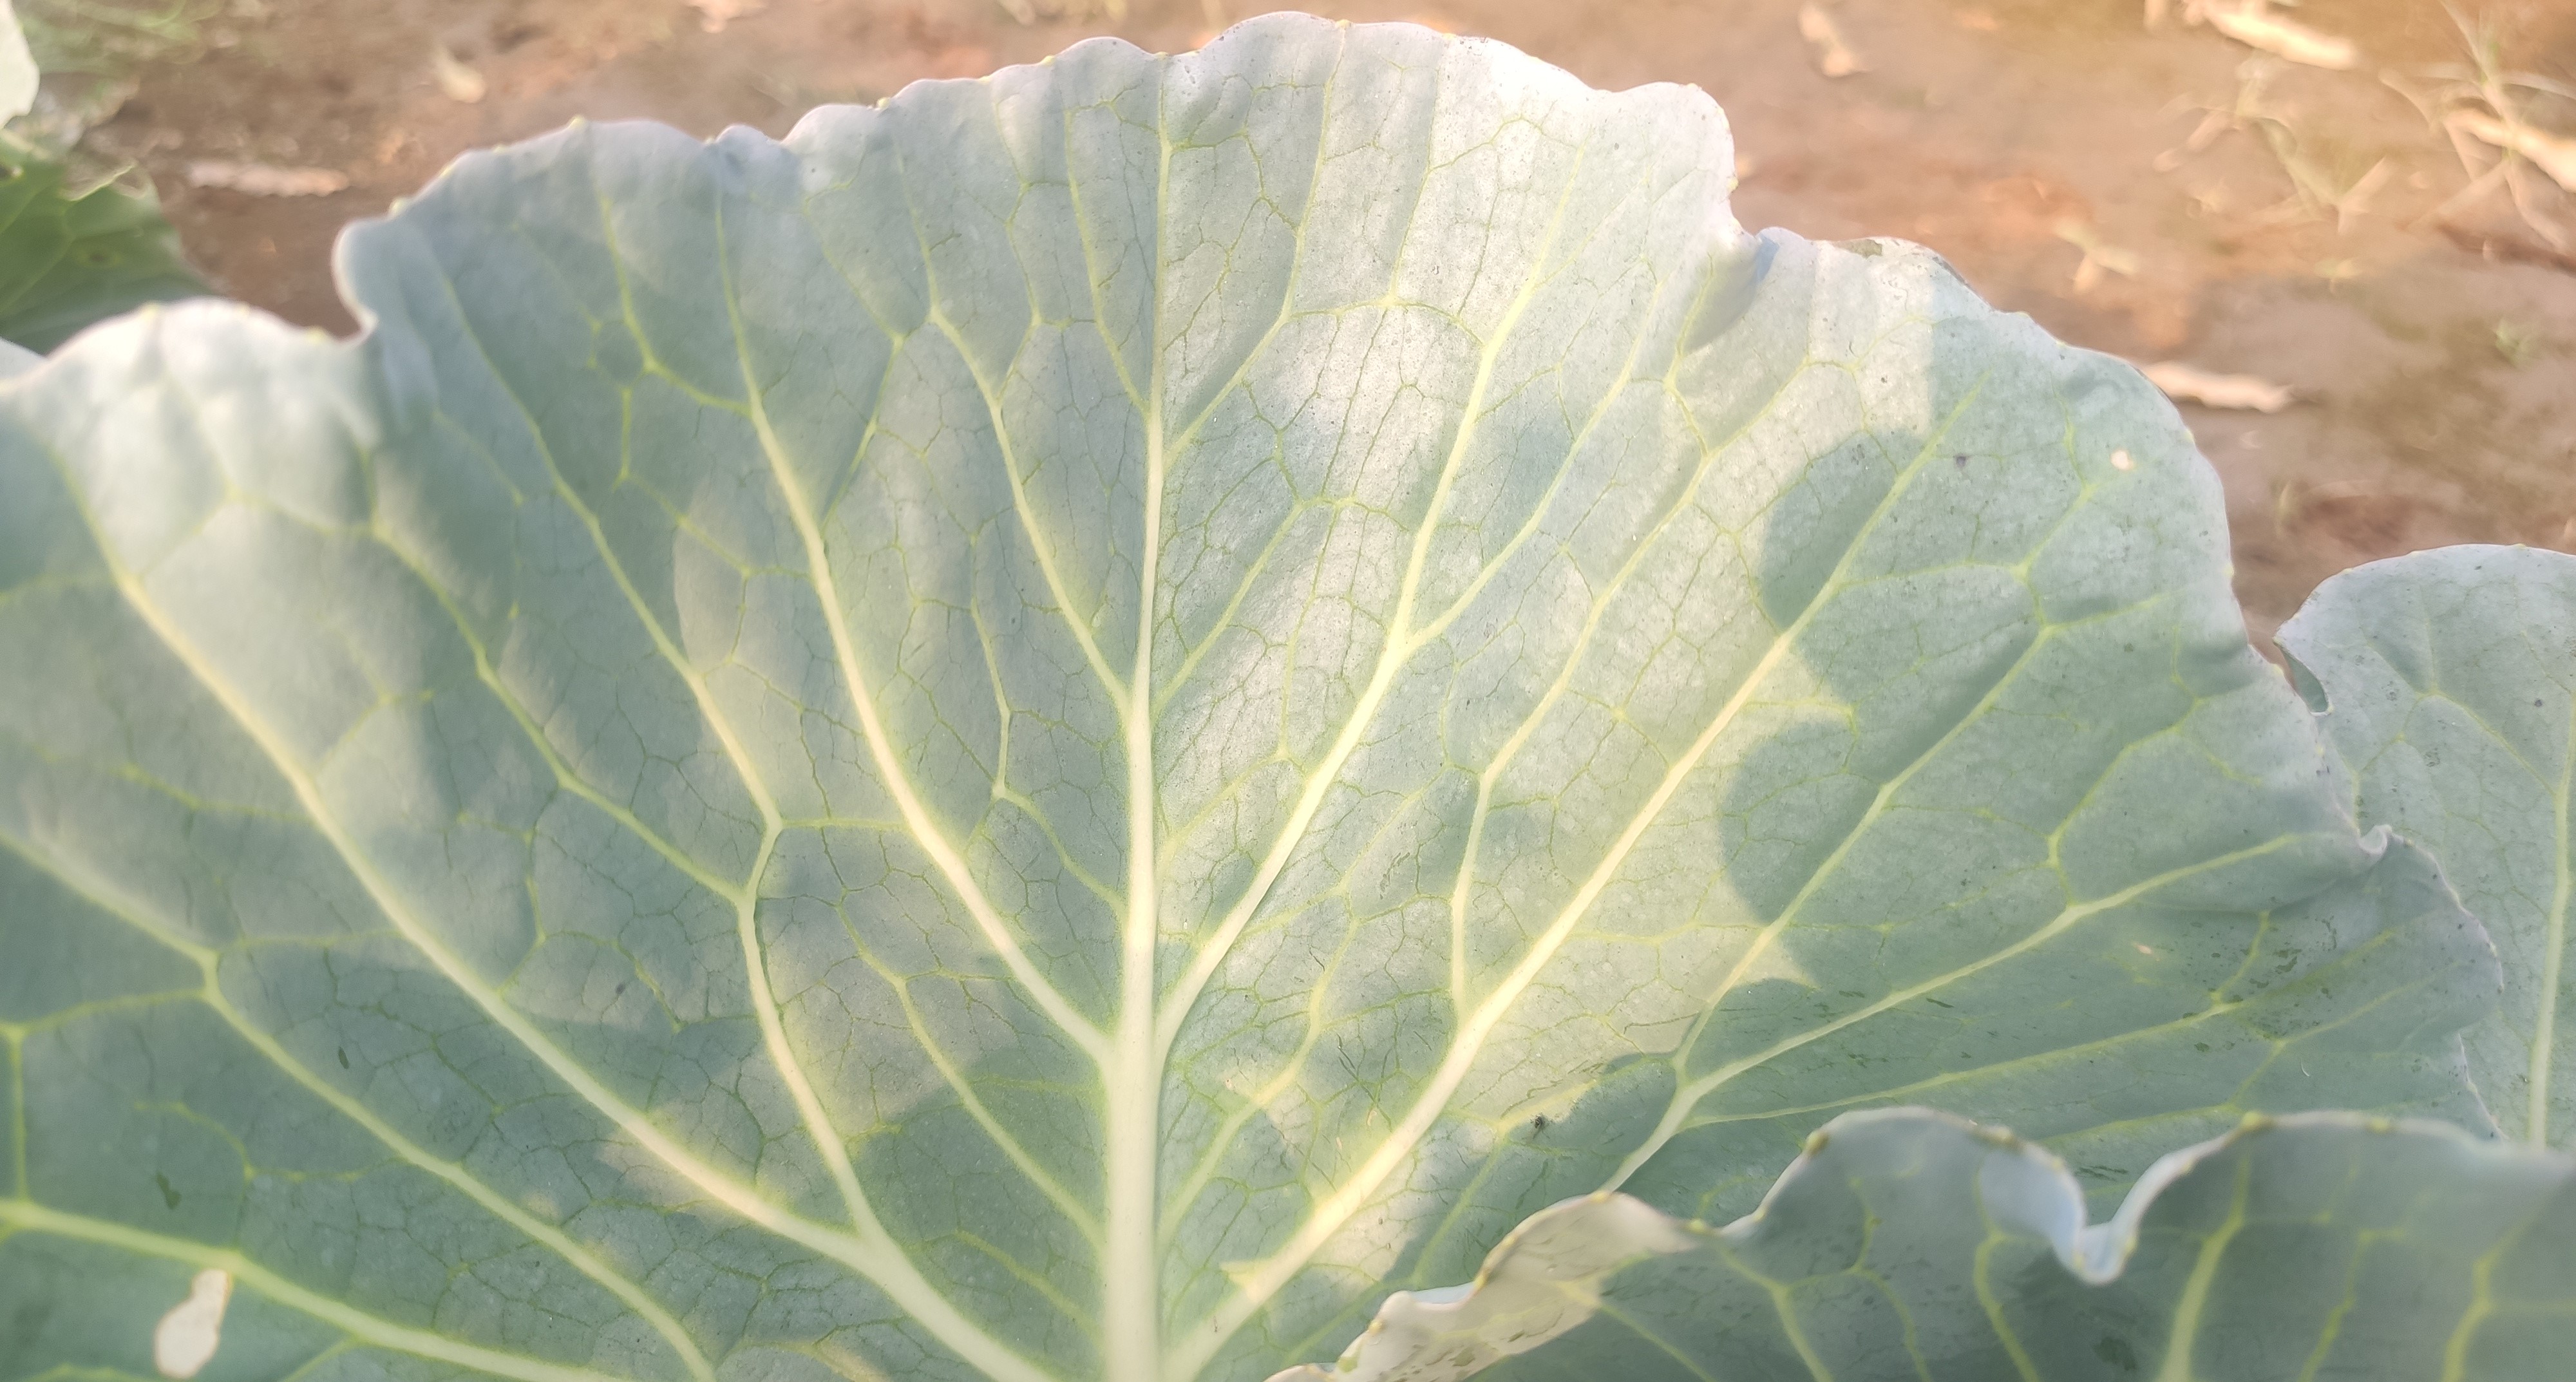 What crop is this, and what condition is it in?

cabbage, healthy
